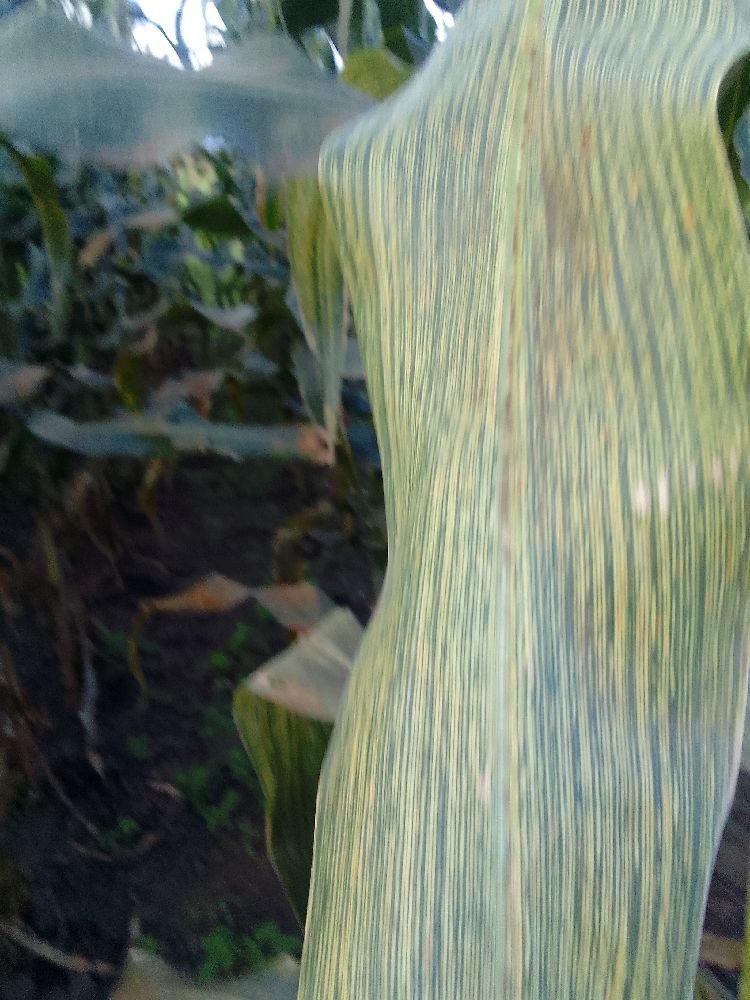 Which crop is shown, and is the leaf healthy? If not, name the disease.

maize, maize streak virus
